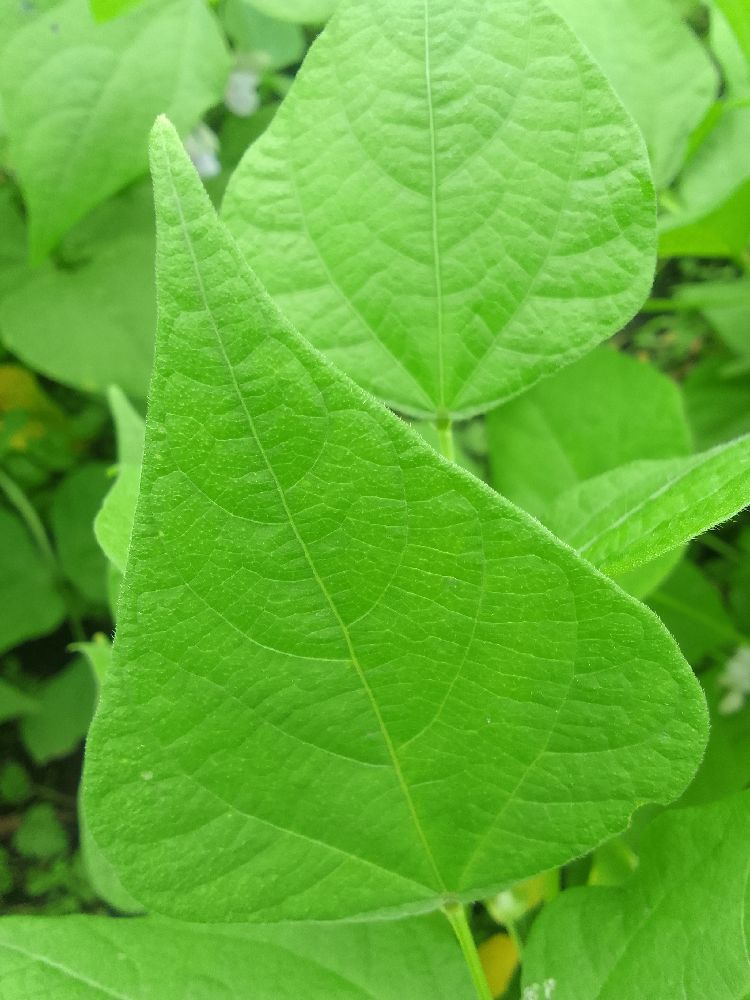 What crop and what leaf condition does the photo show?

common bean, healthy
